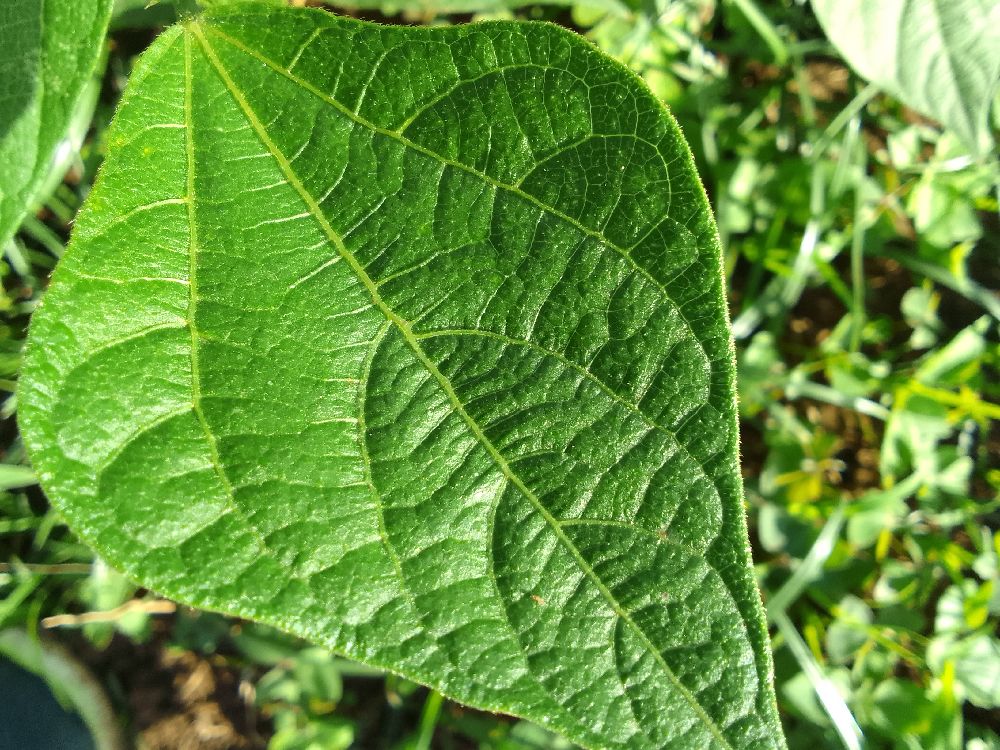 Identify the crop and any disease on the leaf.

common bean, healthy
